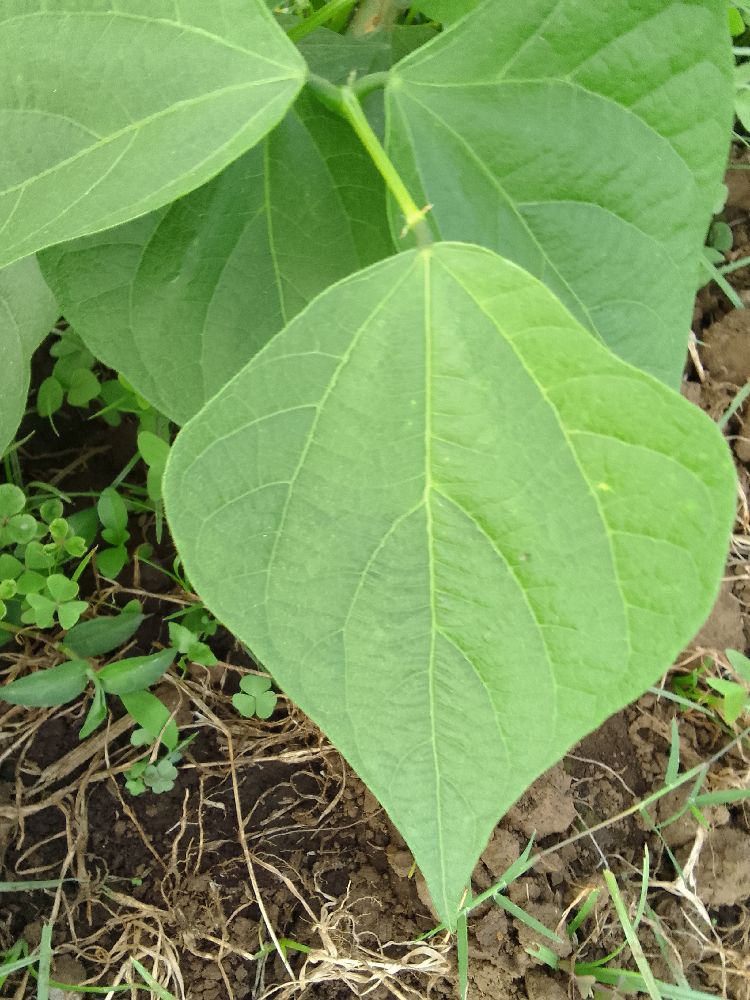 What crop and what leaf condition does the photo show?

common bean, healthy
